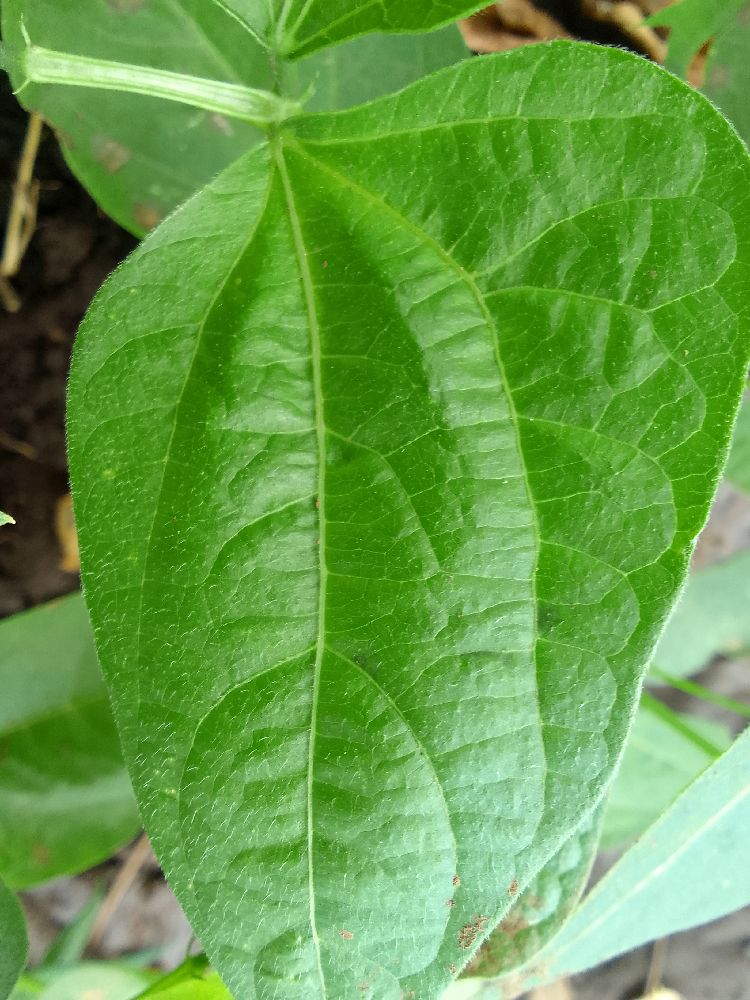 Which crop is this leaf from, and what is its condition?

common bean, healthy
